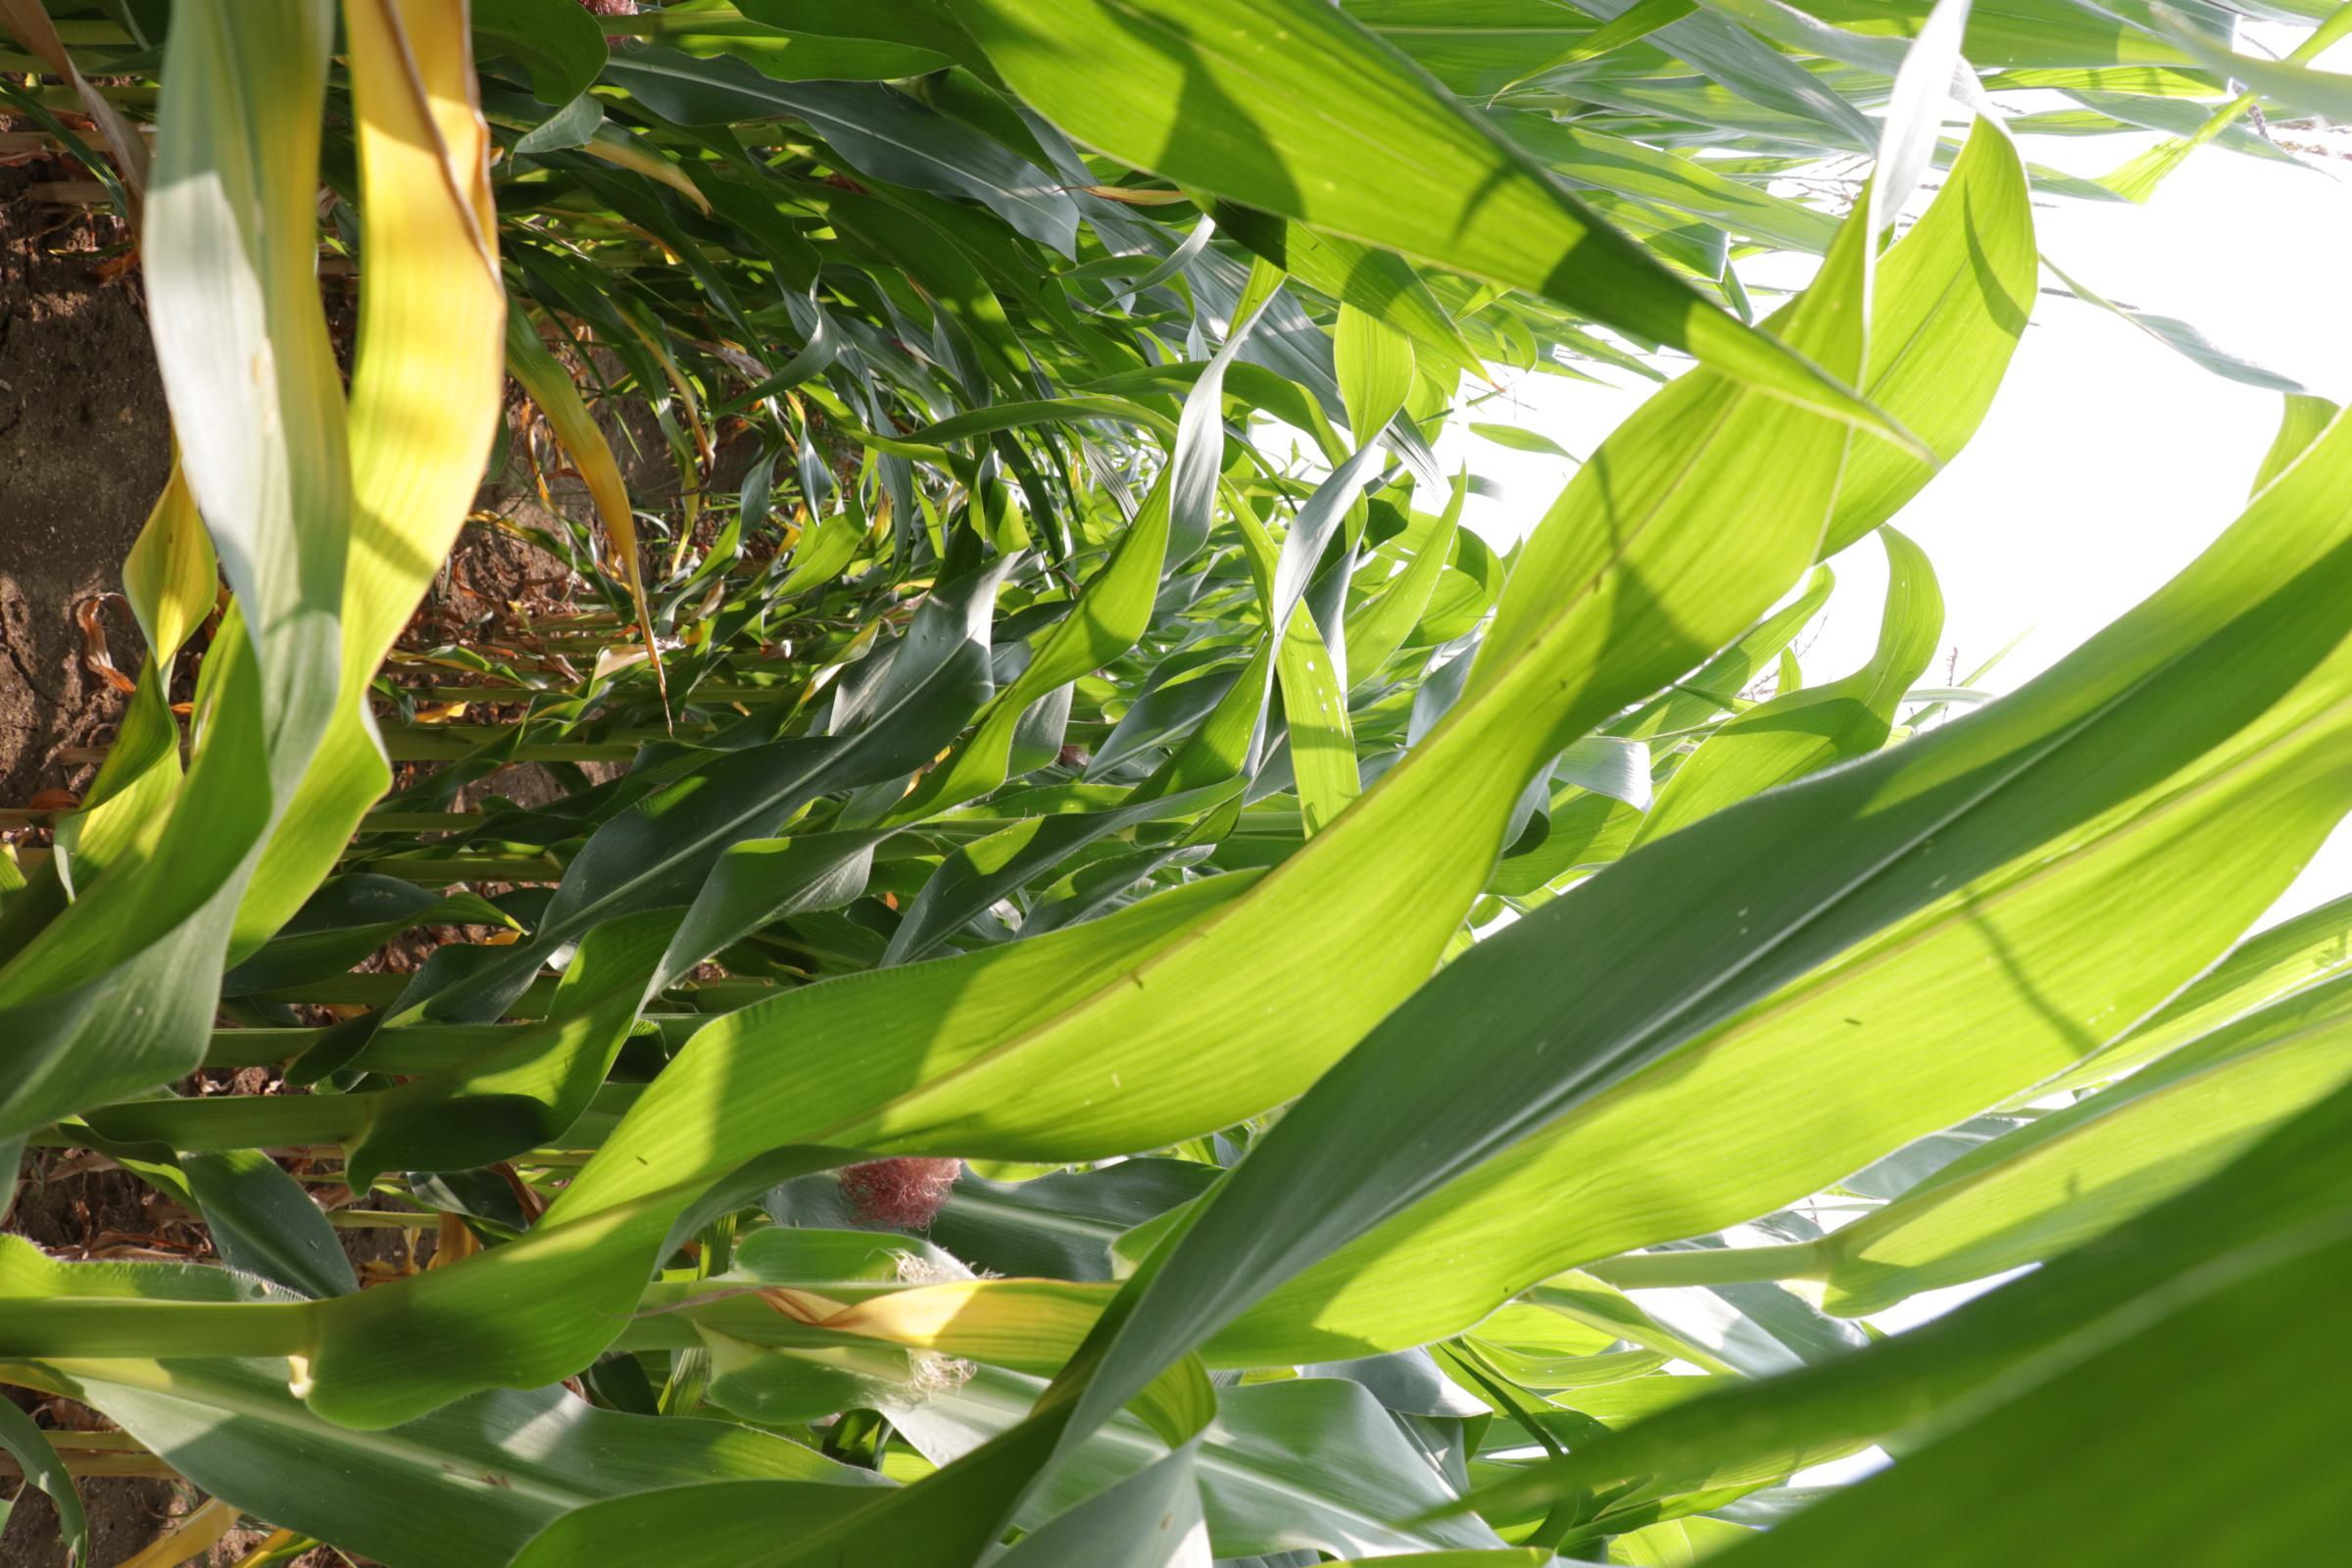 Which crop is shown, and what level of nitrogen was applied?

maize, no added nitrogen
